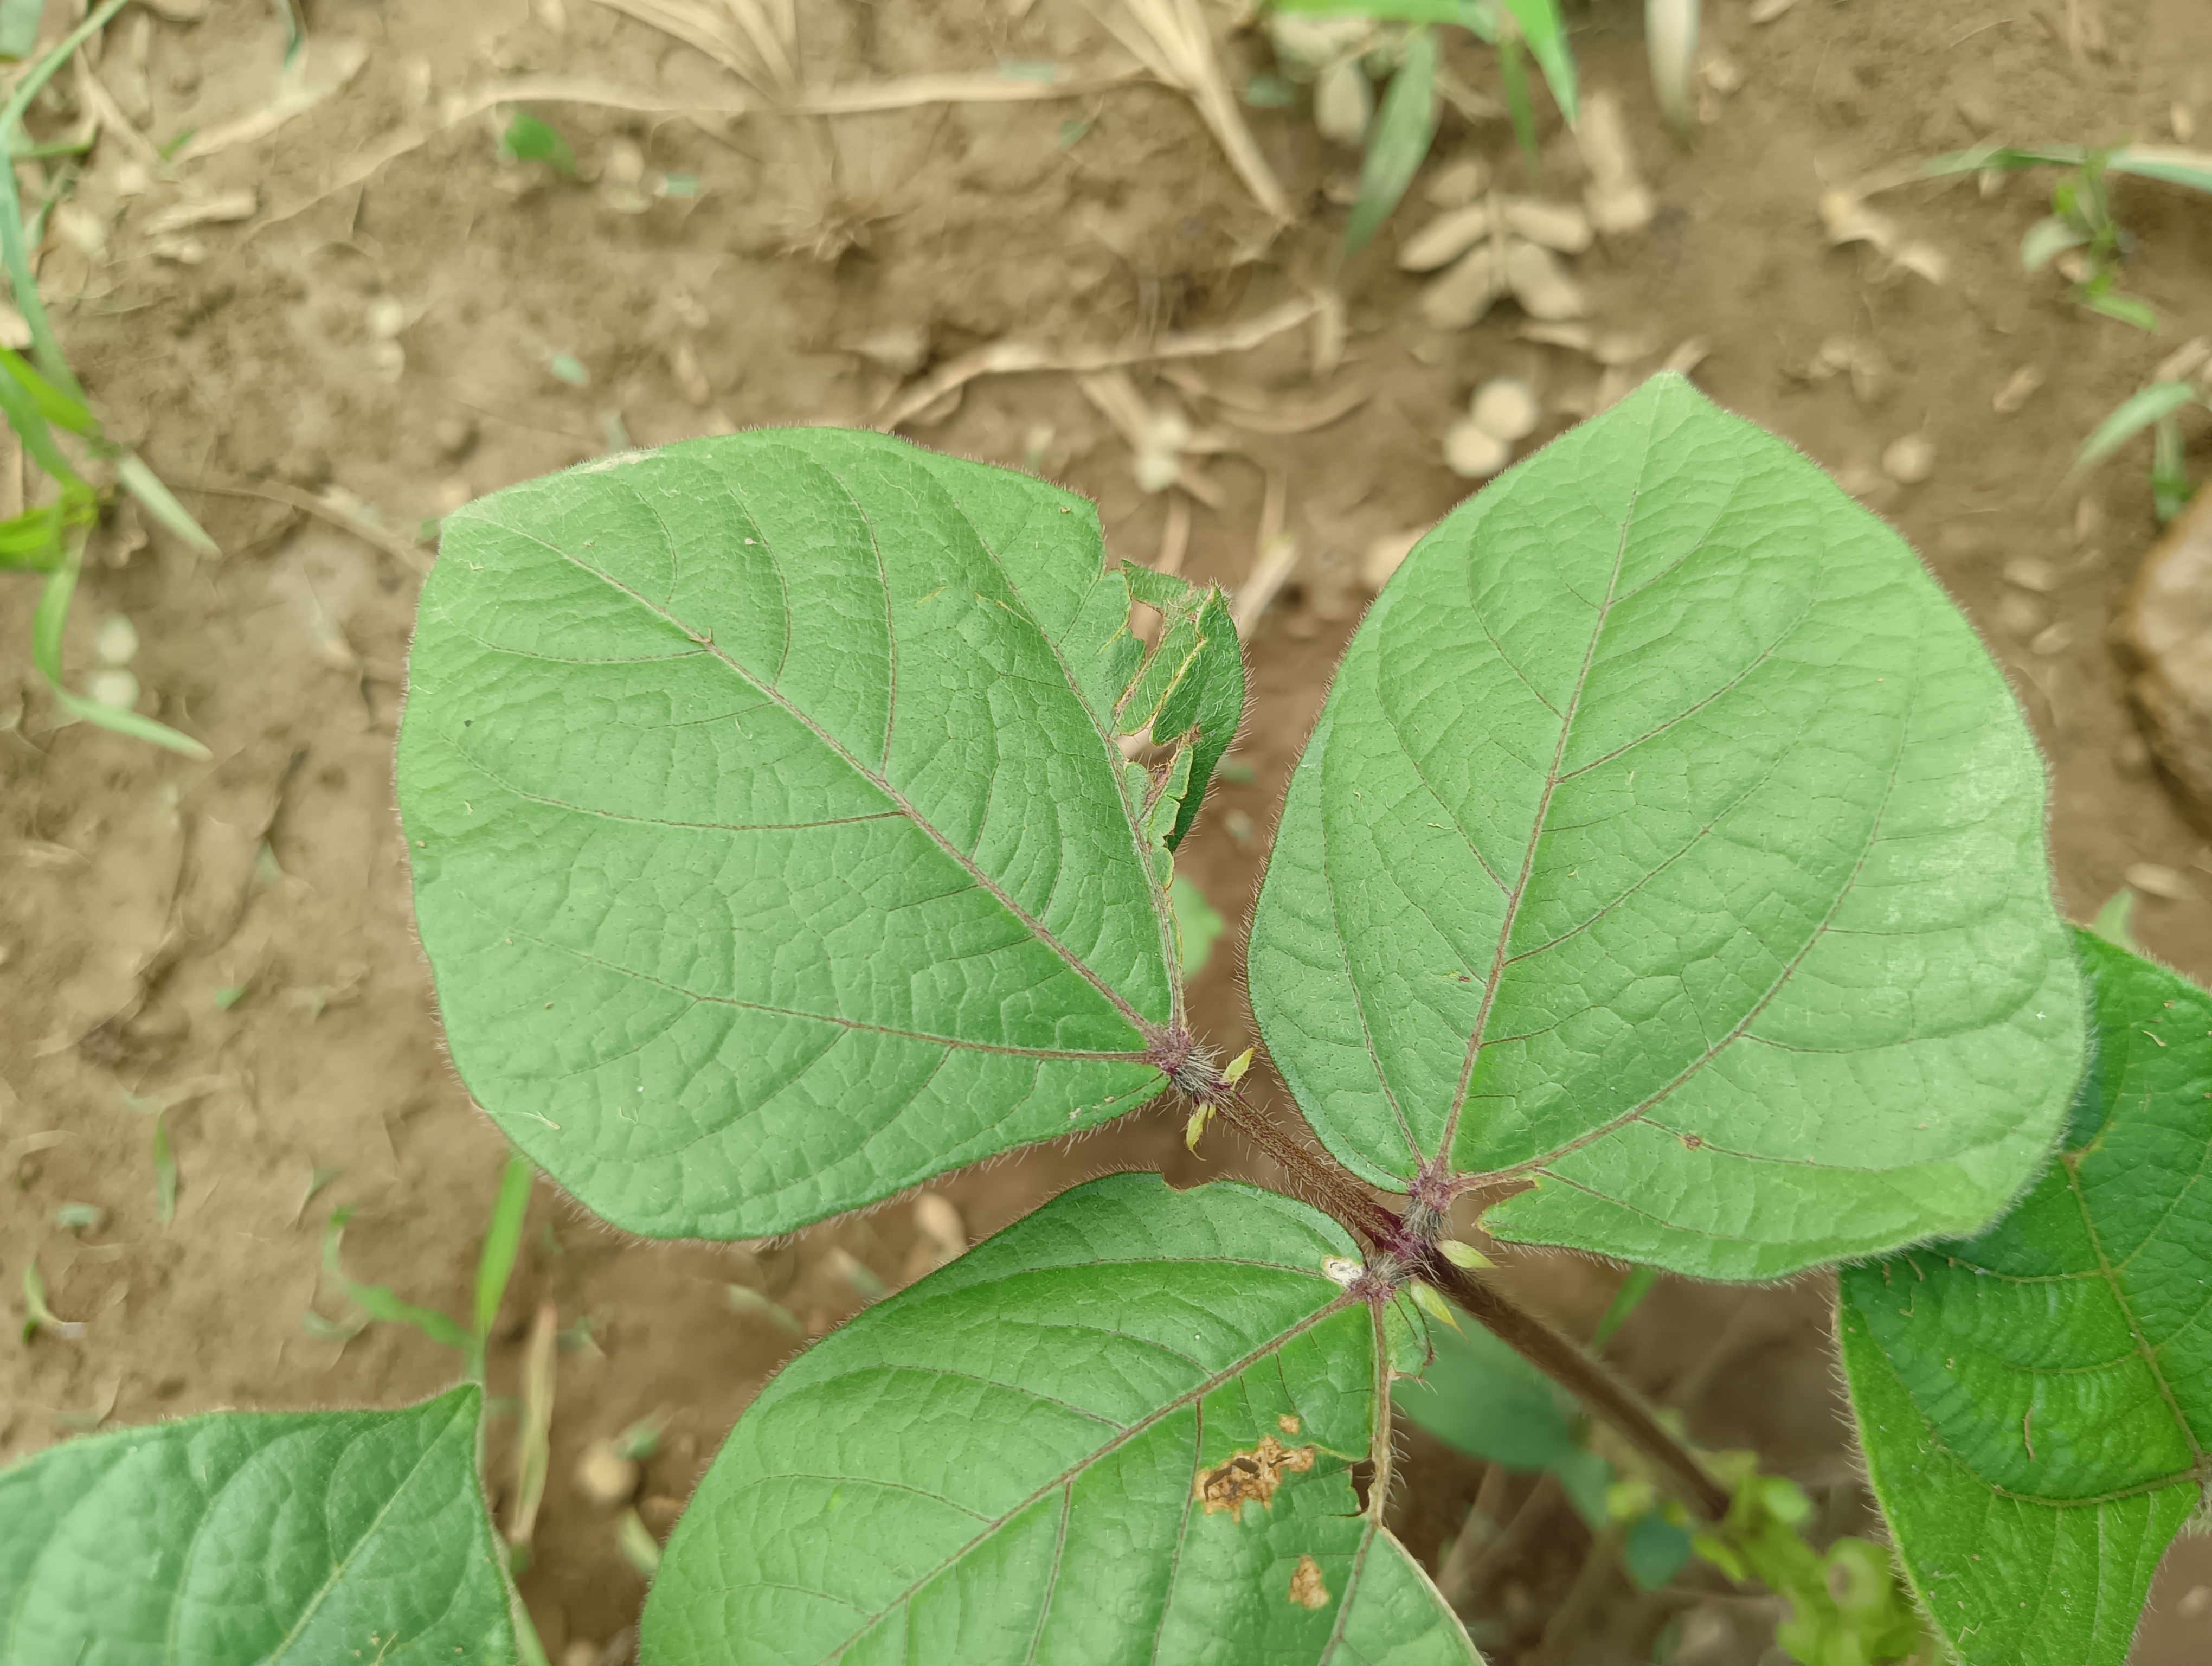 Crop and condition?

mungbean, healthy
